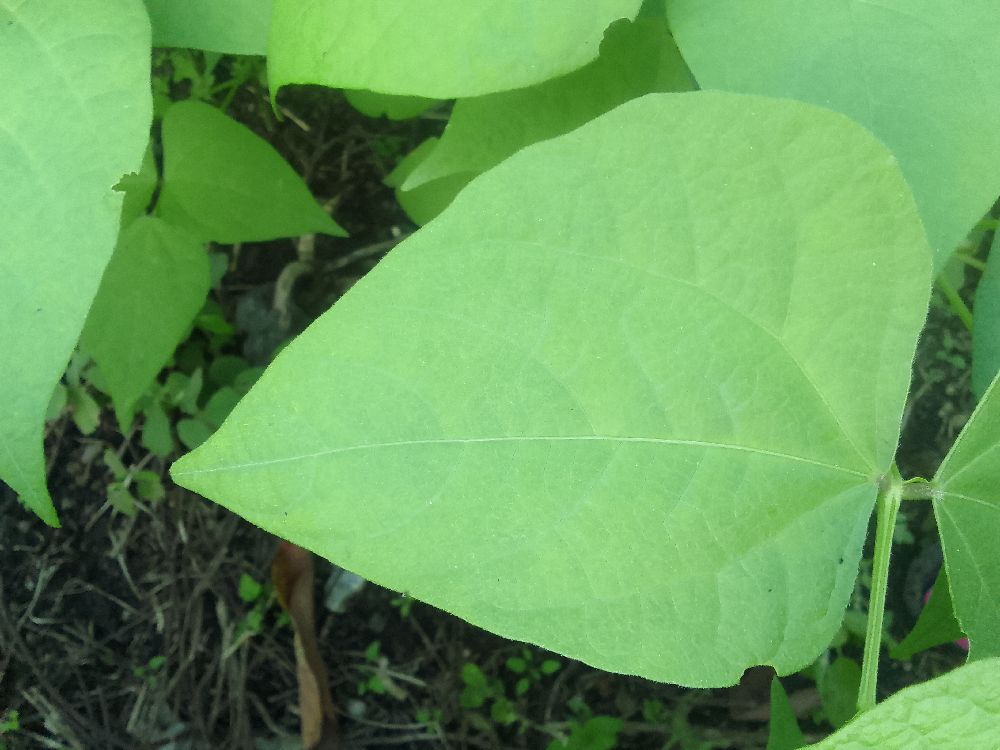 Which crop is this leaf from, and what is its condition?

common bean, healthy
